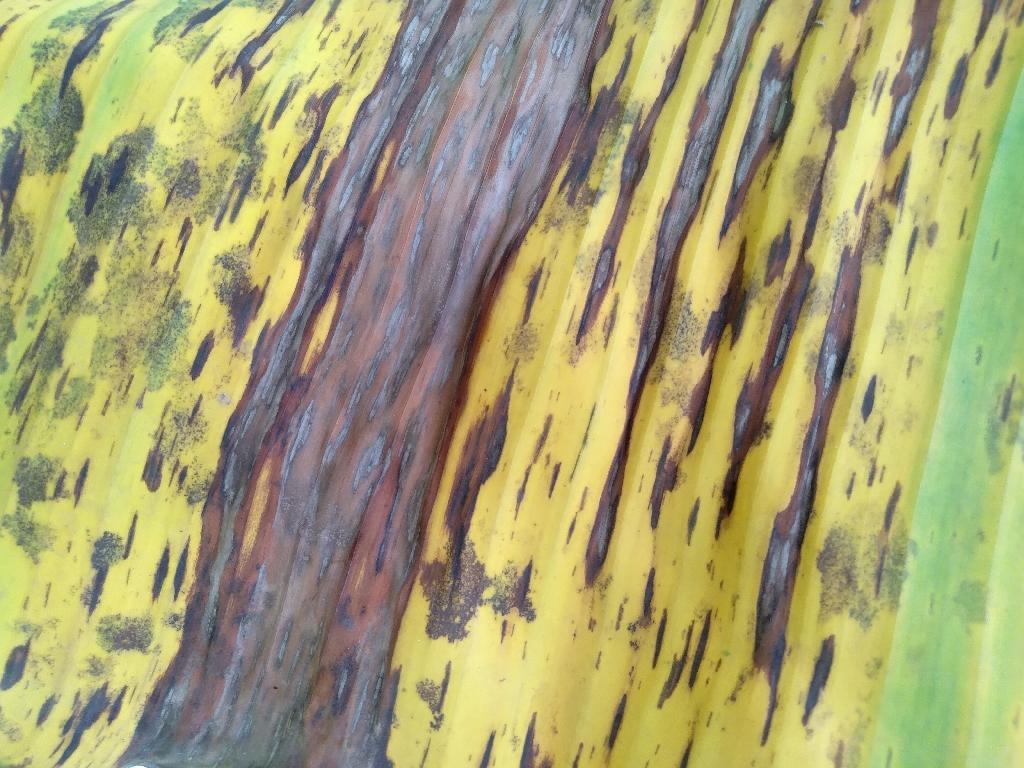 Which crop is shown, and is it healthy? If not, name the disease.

banana, black sigatoka
